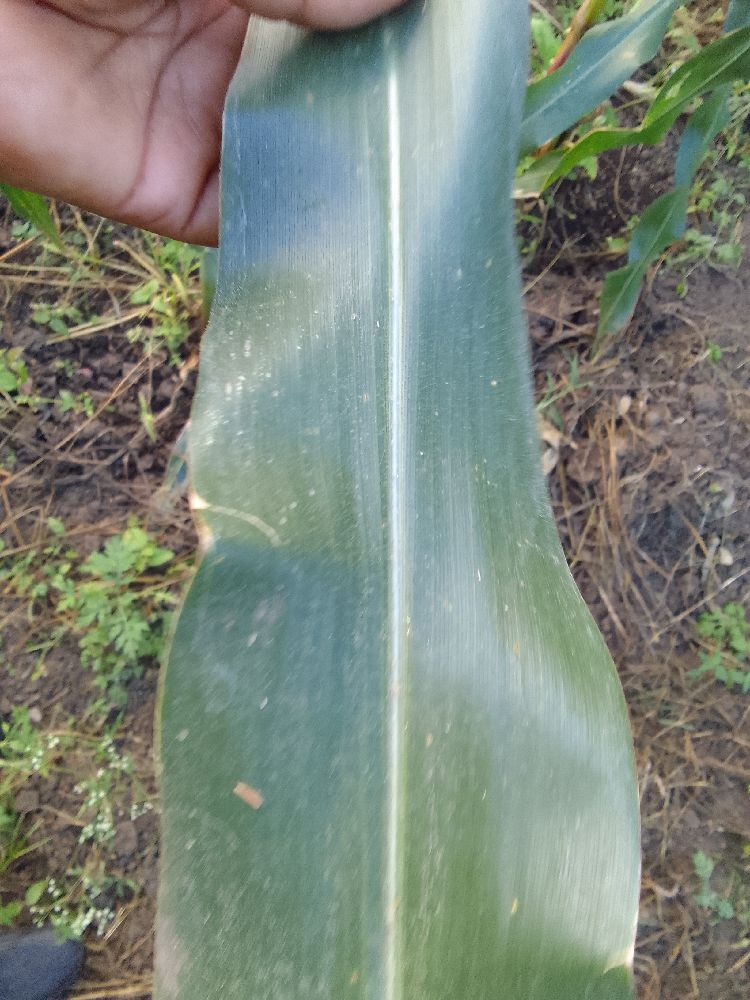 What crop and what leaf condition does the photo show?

maize, healthy
